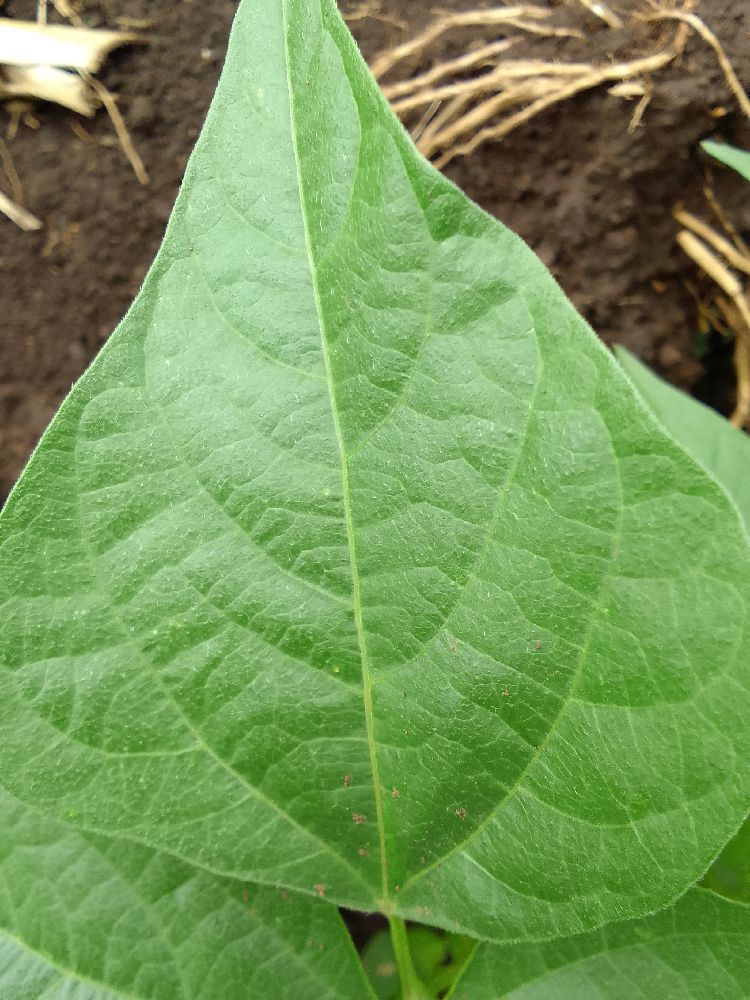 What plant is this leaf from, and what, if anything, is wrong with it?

common bean, healthy
